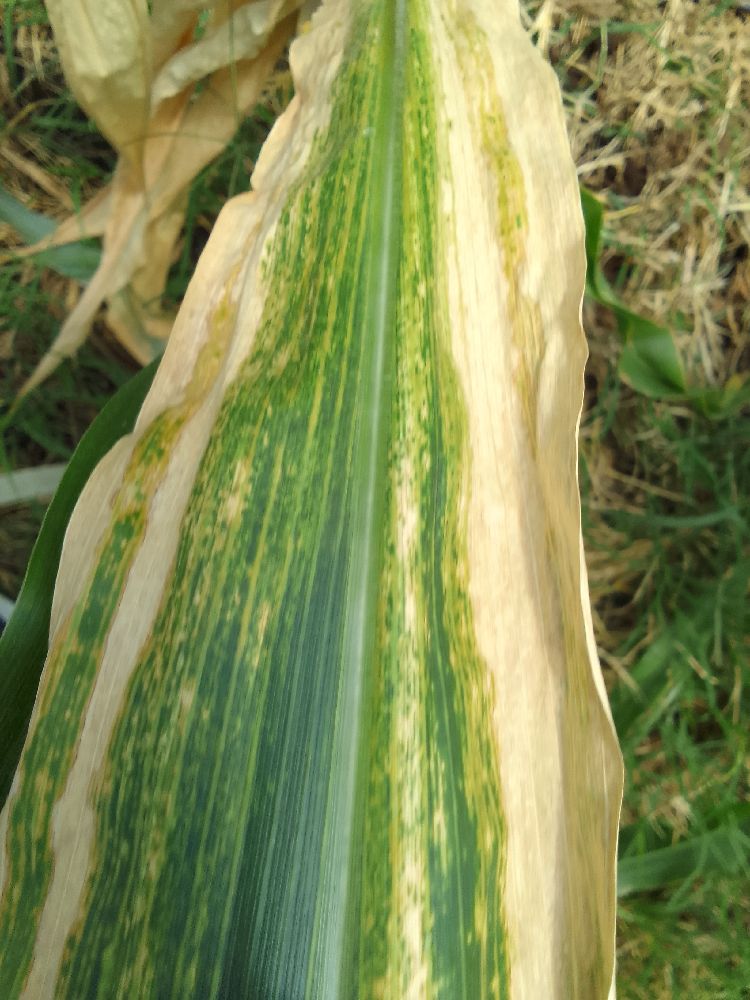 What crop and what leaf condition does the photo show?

maize, maize lethal necrosis
